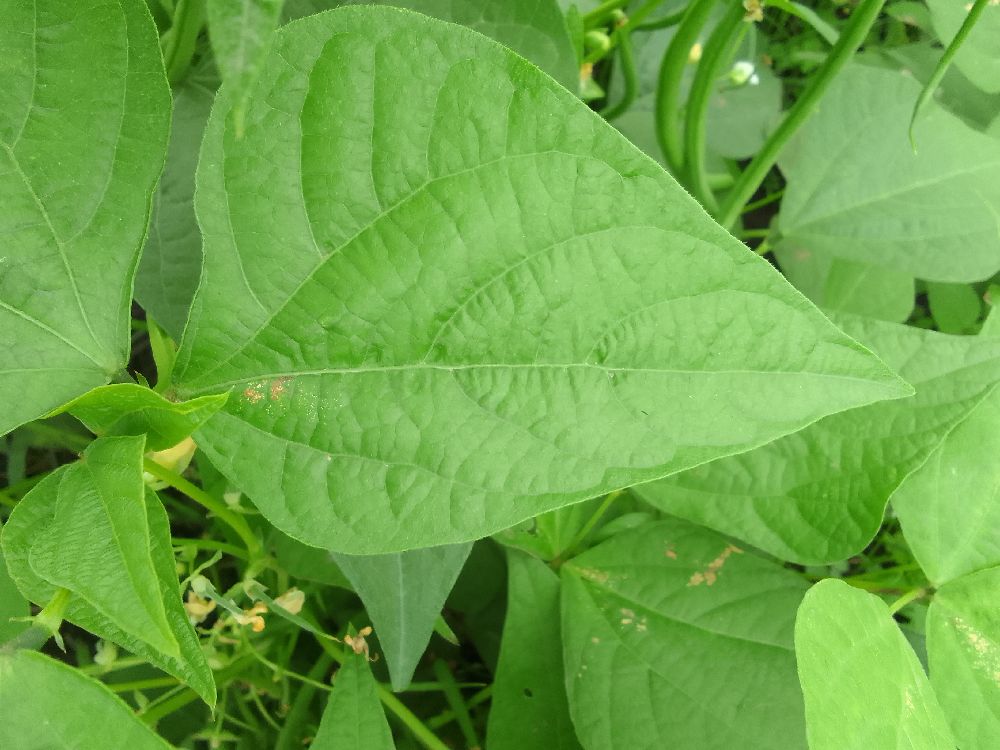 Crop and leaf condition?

common bean, healthy
